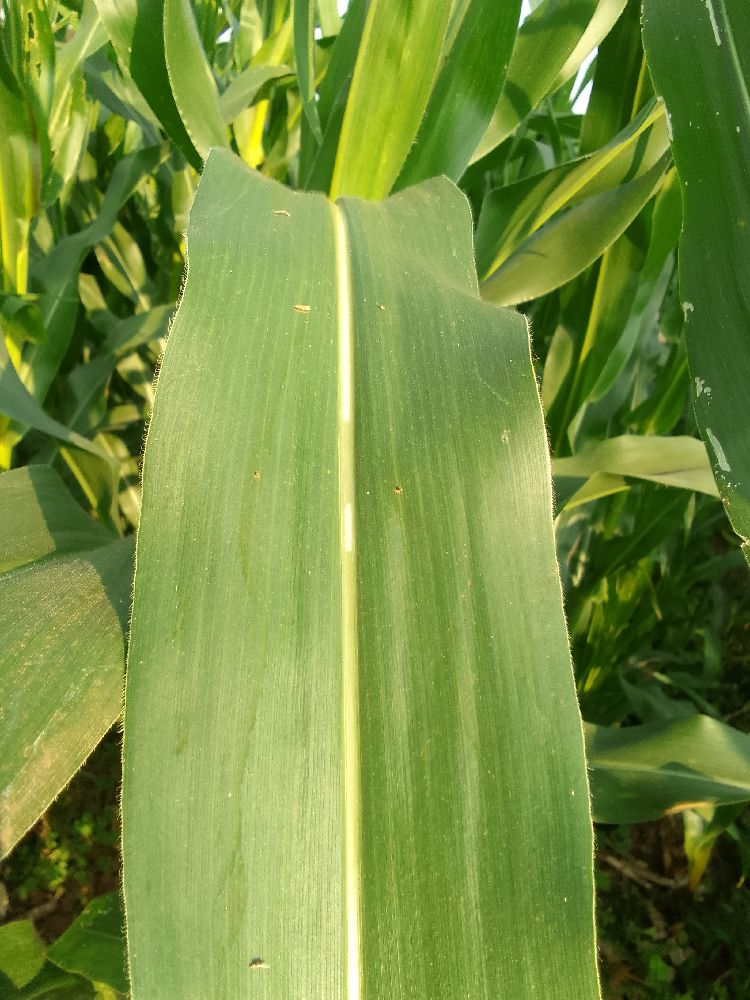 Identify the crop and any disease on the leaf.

maize, healthy
